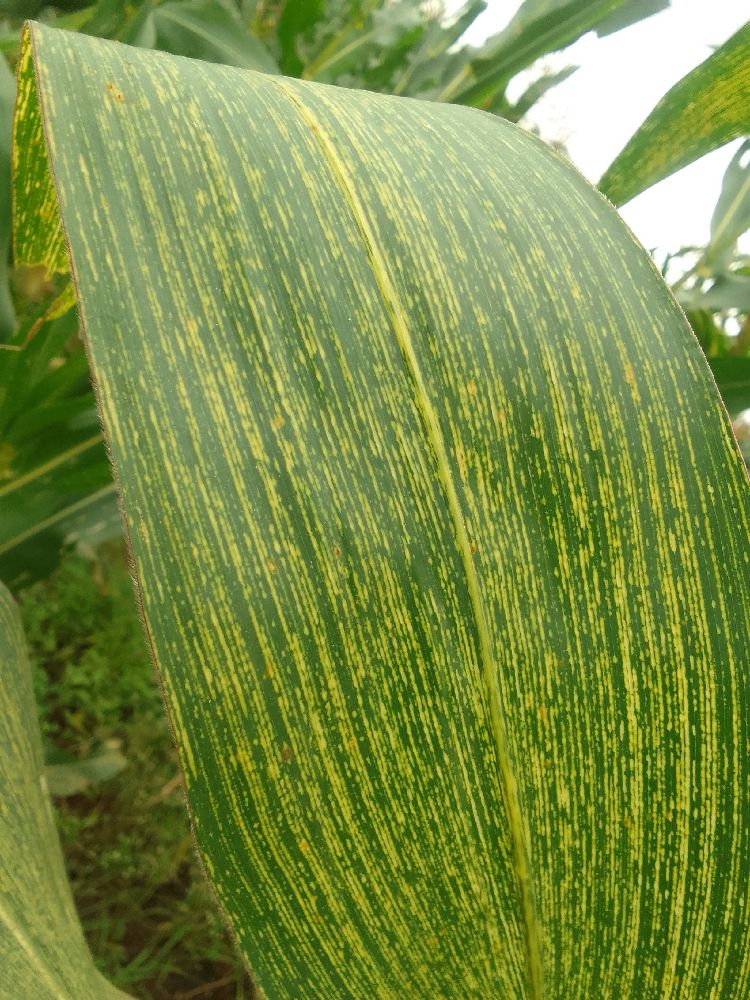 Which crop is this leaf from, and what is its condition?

maize, maize streak virus
